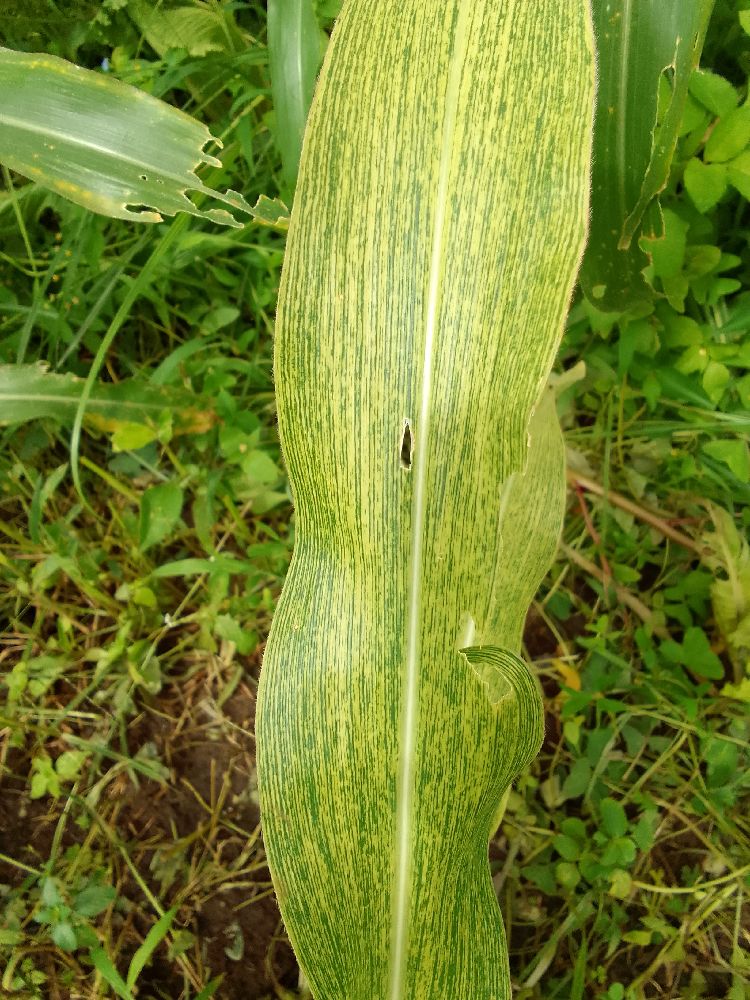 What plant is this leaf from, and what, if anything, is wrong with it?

maize, maize streak virus
